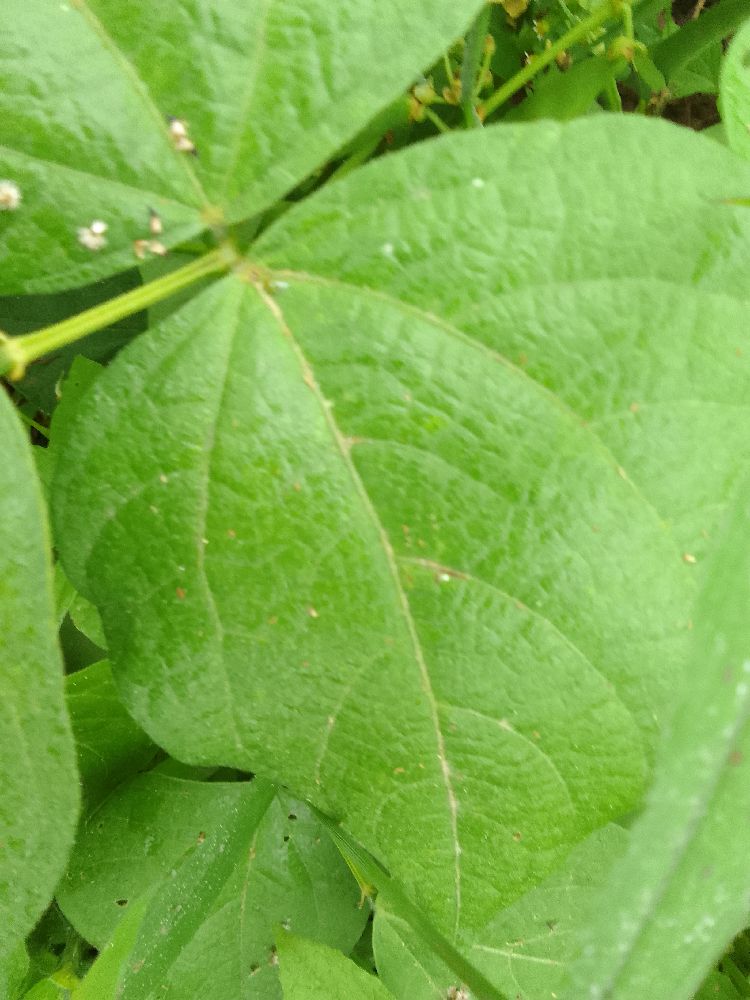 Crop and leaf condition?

common bean, healthy
